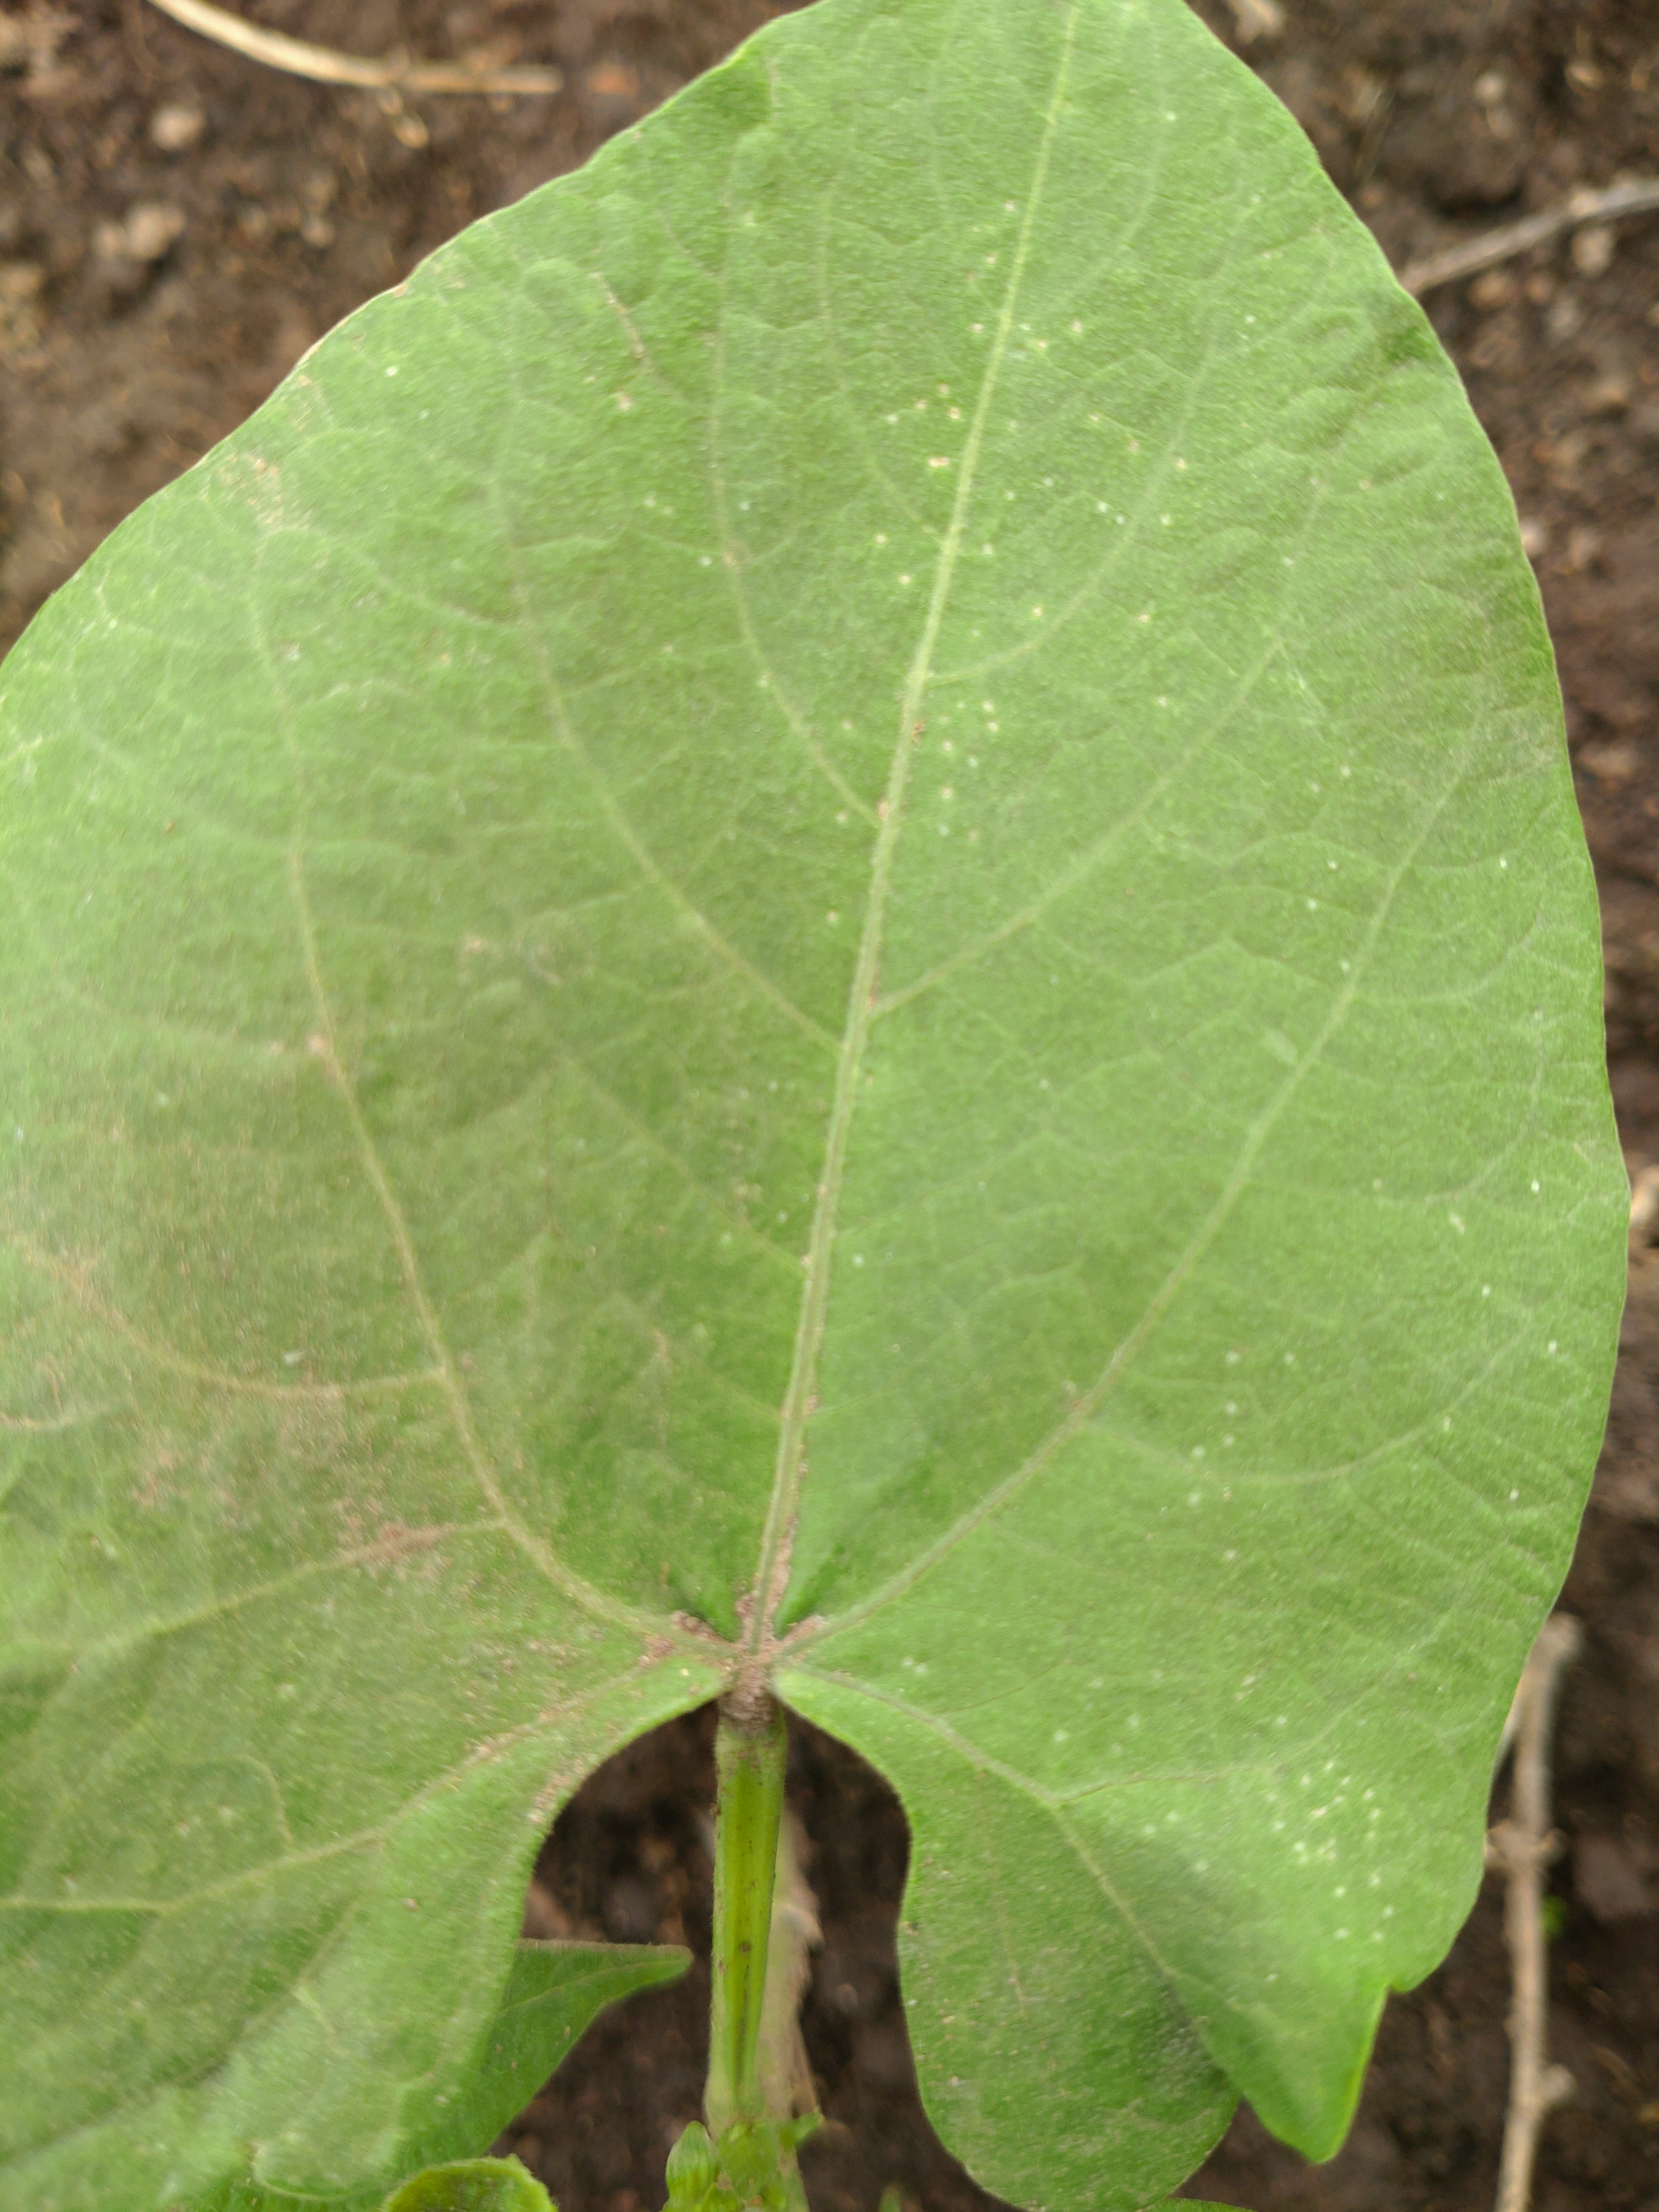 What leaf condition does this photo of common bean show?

healthy
